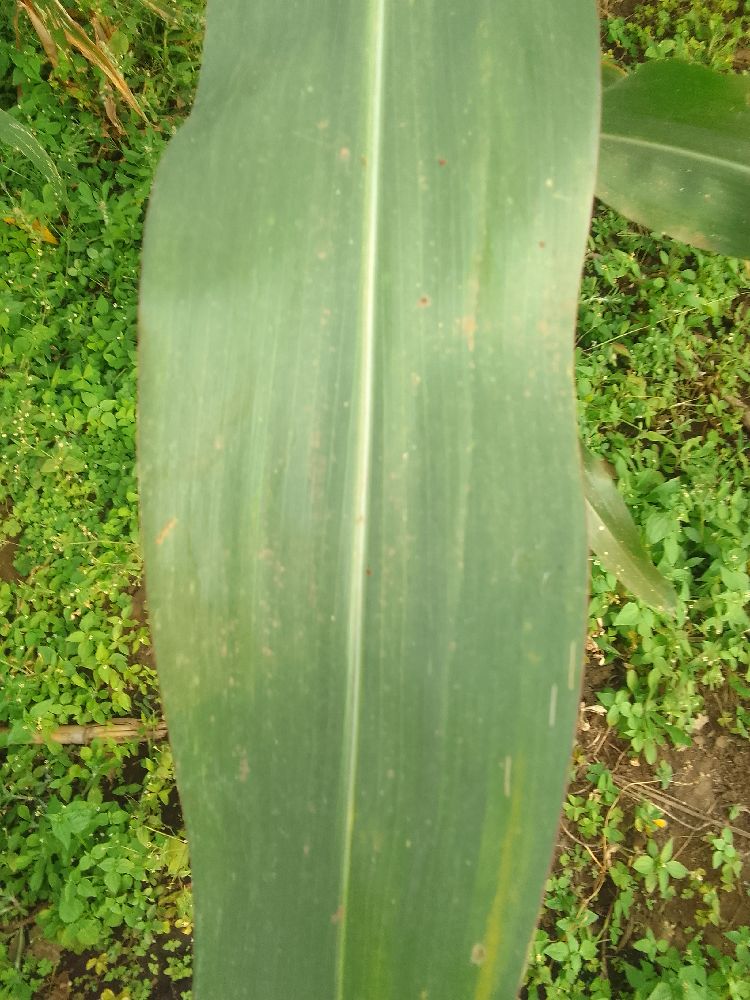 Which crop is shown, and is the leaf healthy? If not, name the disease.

maize, healthy
